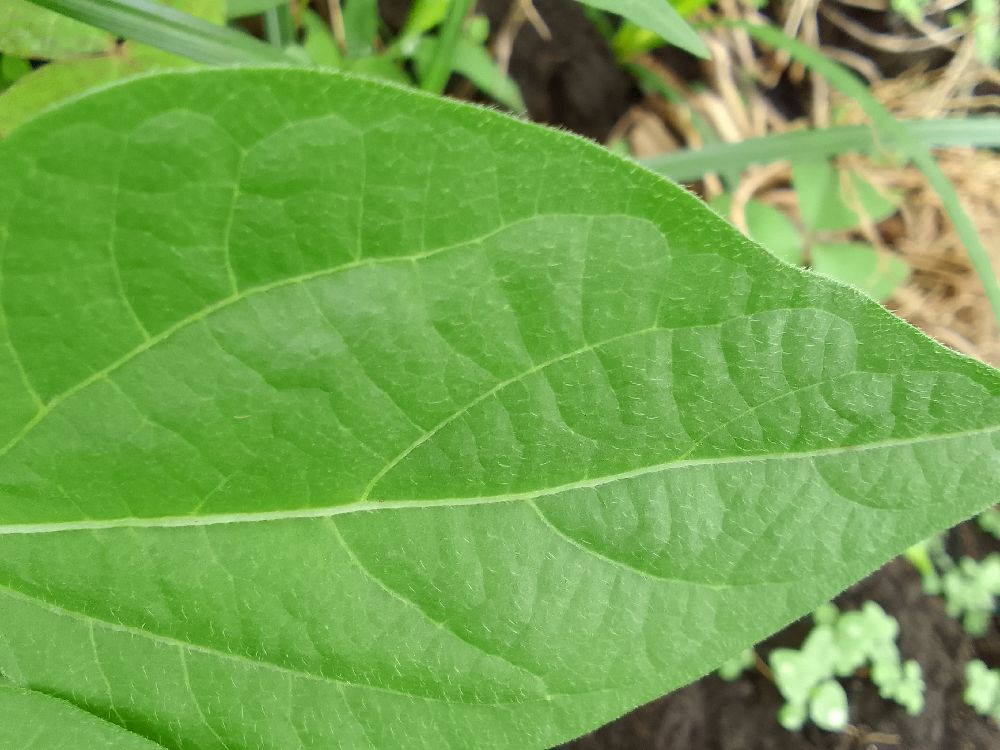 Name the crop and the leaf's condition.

common bean, healthy
